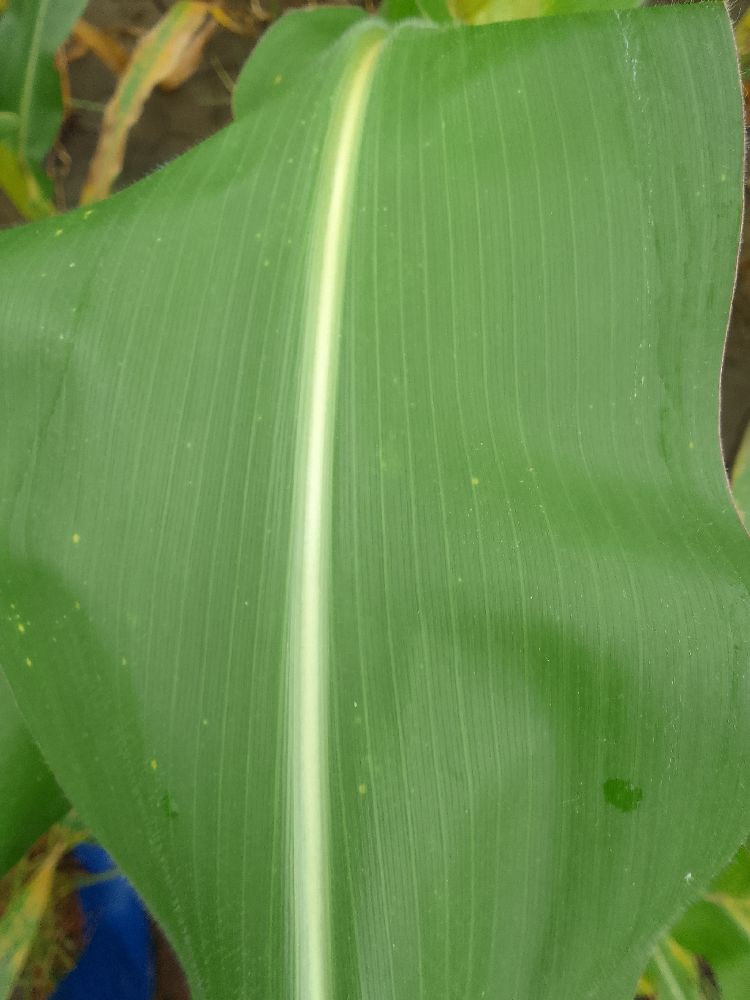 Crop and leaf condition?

maize, healthy
